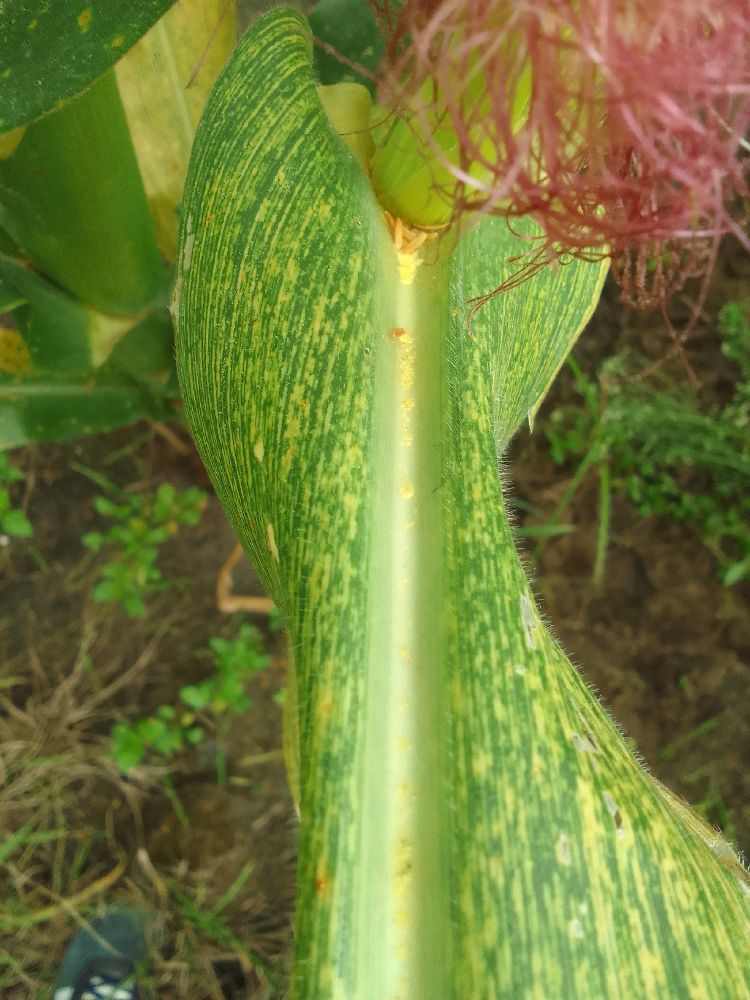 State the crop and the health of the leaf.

maize, maize streak virus
